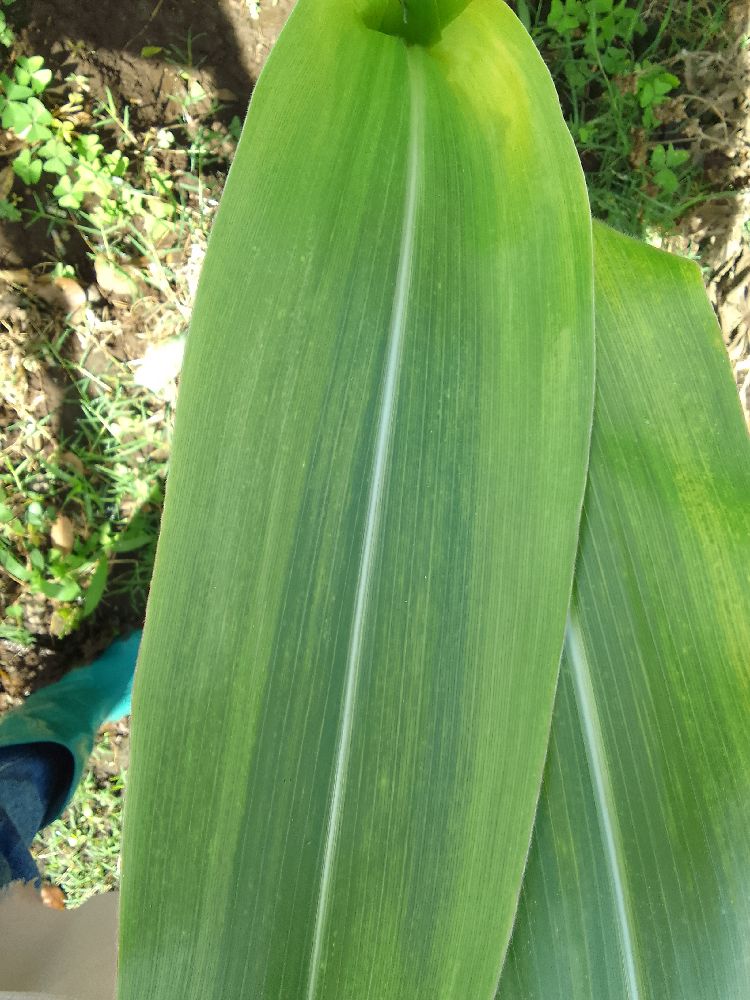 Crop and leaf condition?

maize, maize lethal necrosis
